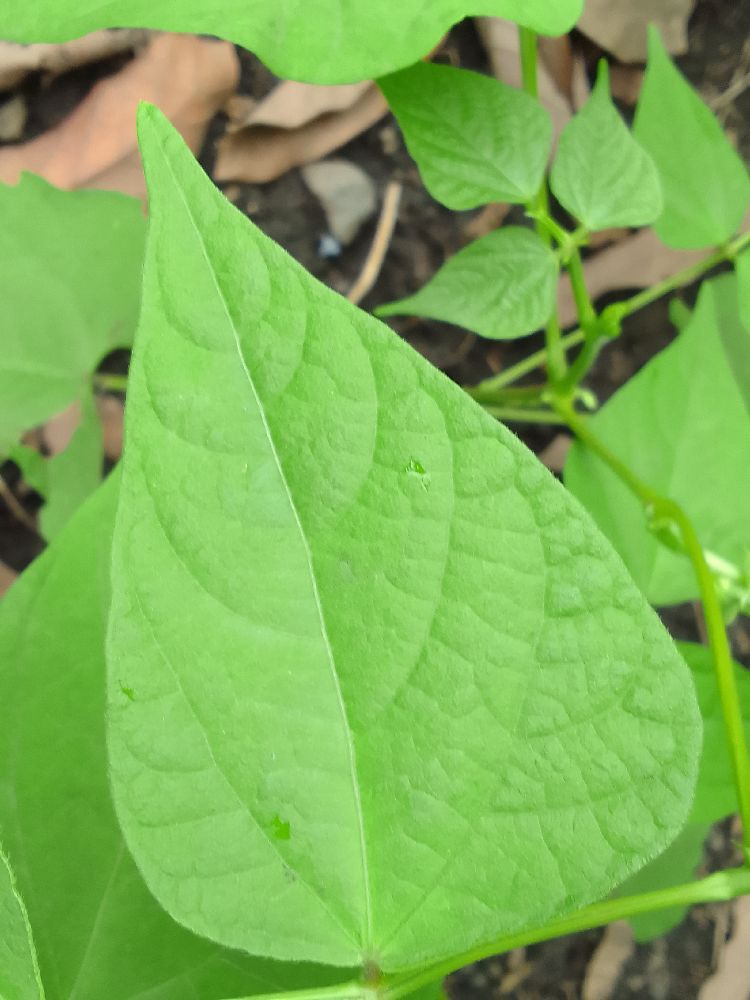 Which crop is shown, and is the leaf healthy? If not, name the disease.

common bean, healthy
